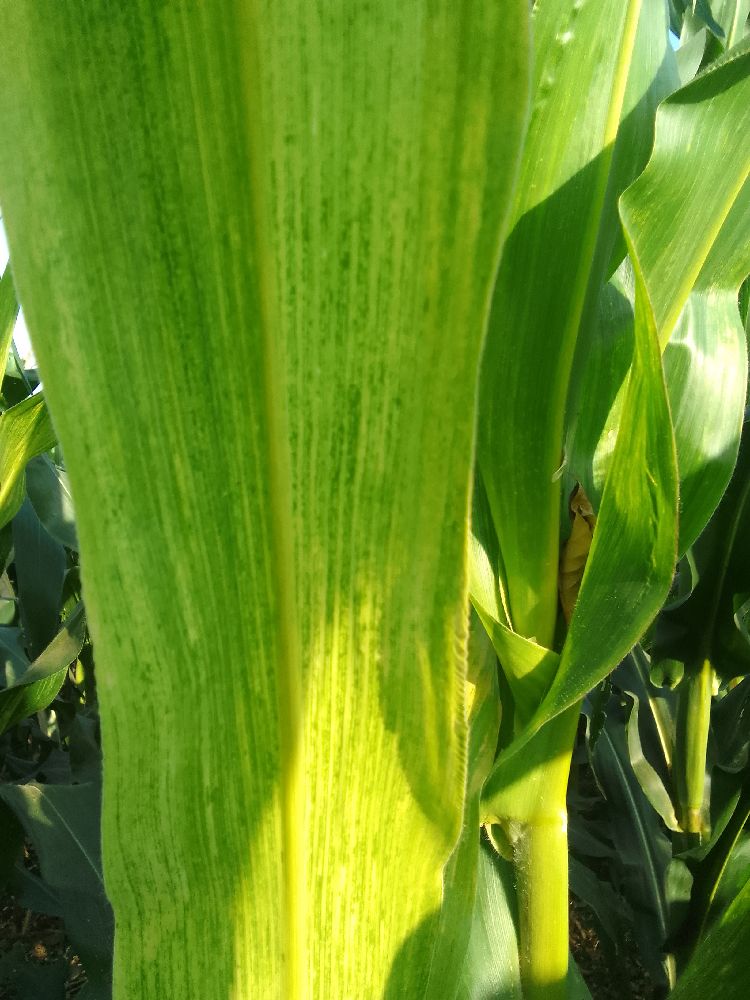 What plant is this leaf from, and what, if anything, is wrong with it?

maize, maize lethal necrosis
